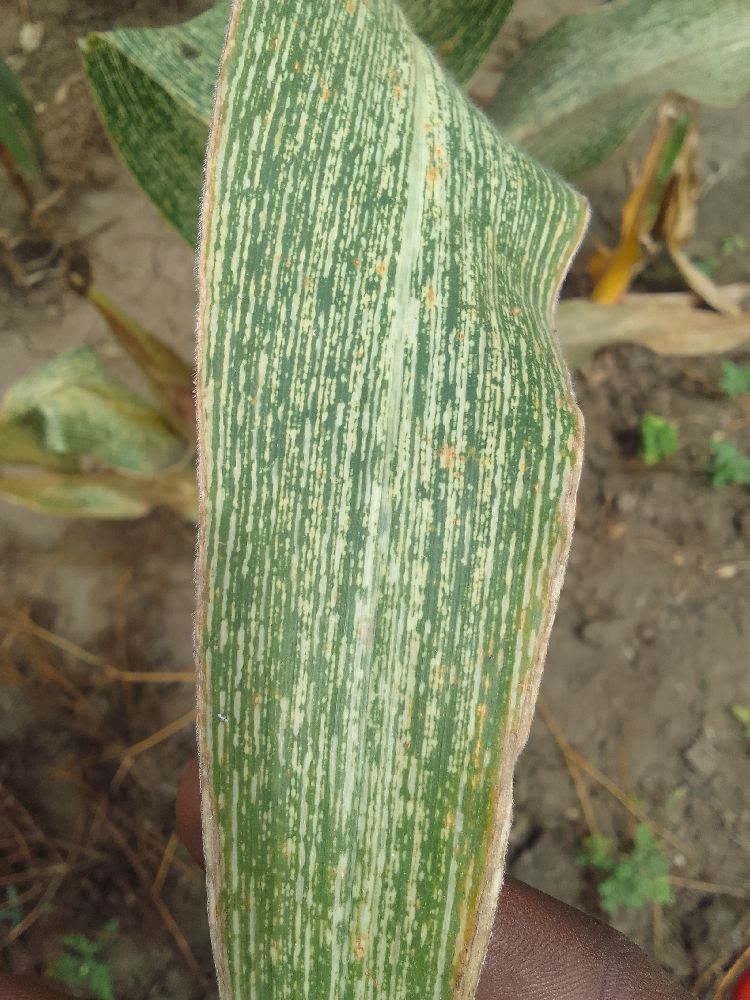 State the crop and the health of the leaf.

maize, maize streak virus
